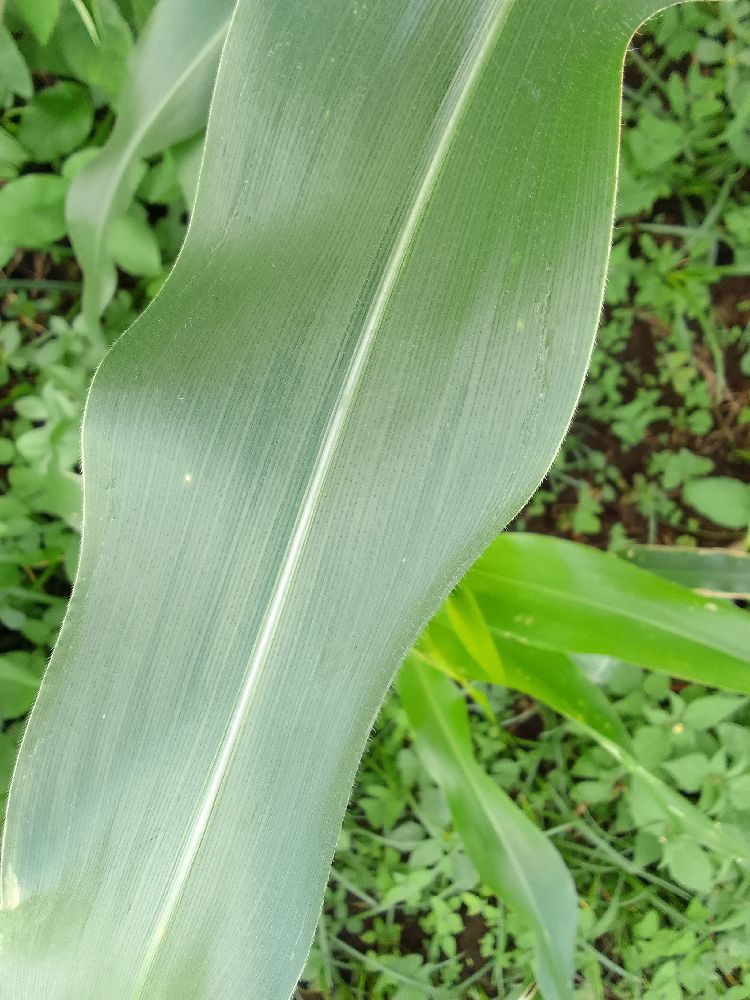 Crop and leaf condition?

maize, healthy
